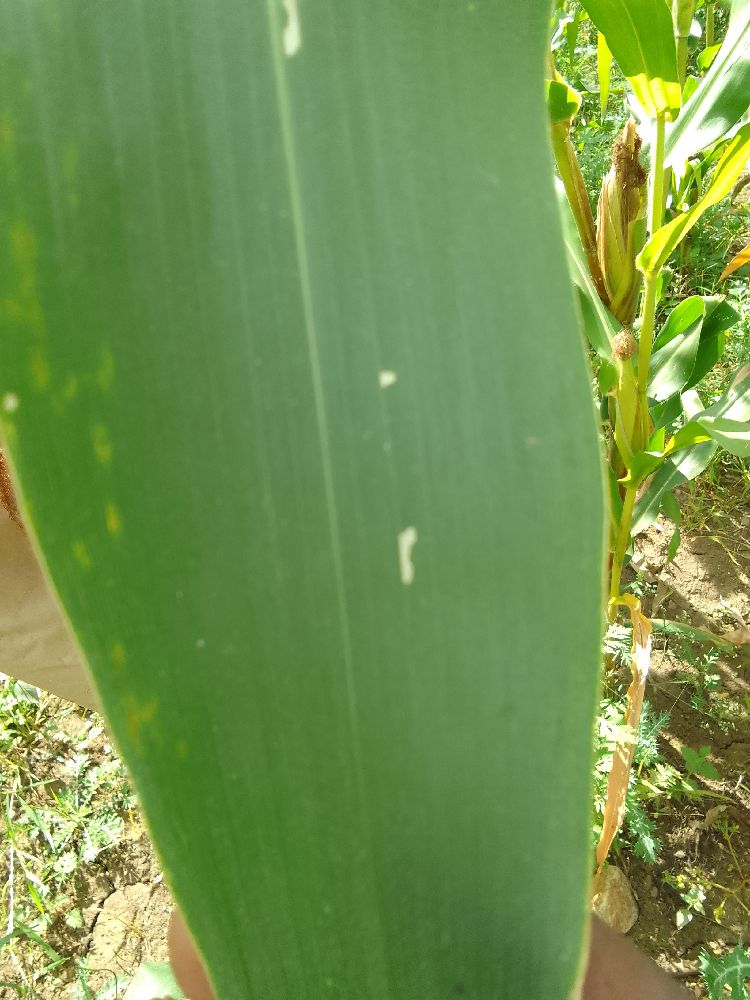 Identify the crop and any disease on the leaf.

maize, healthy
